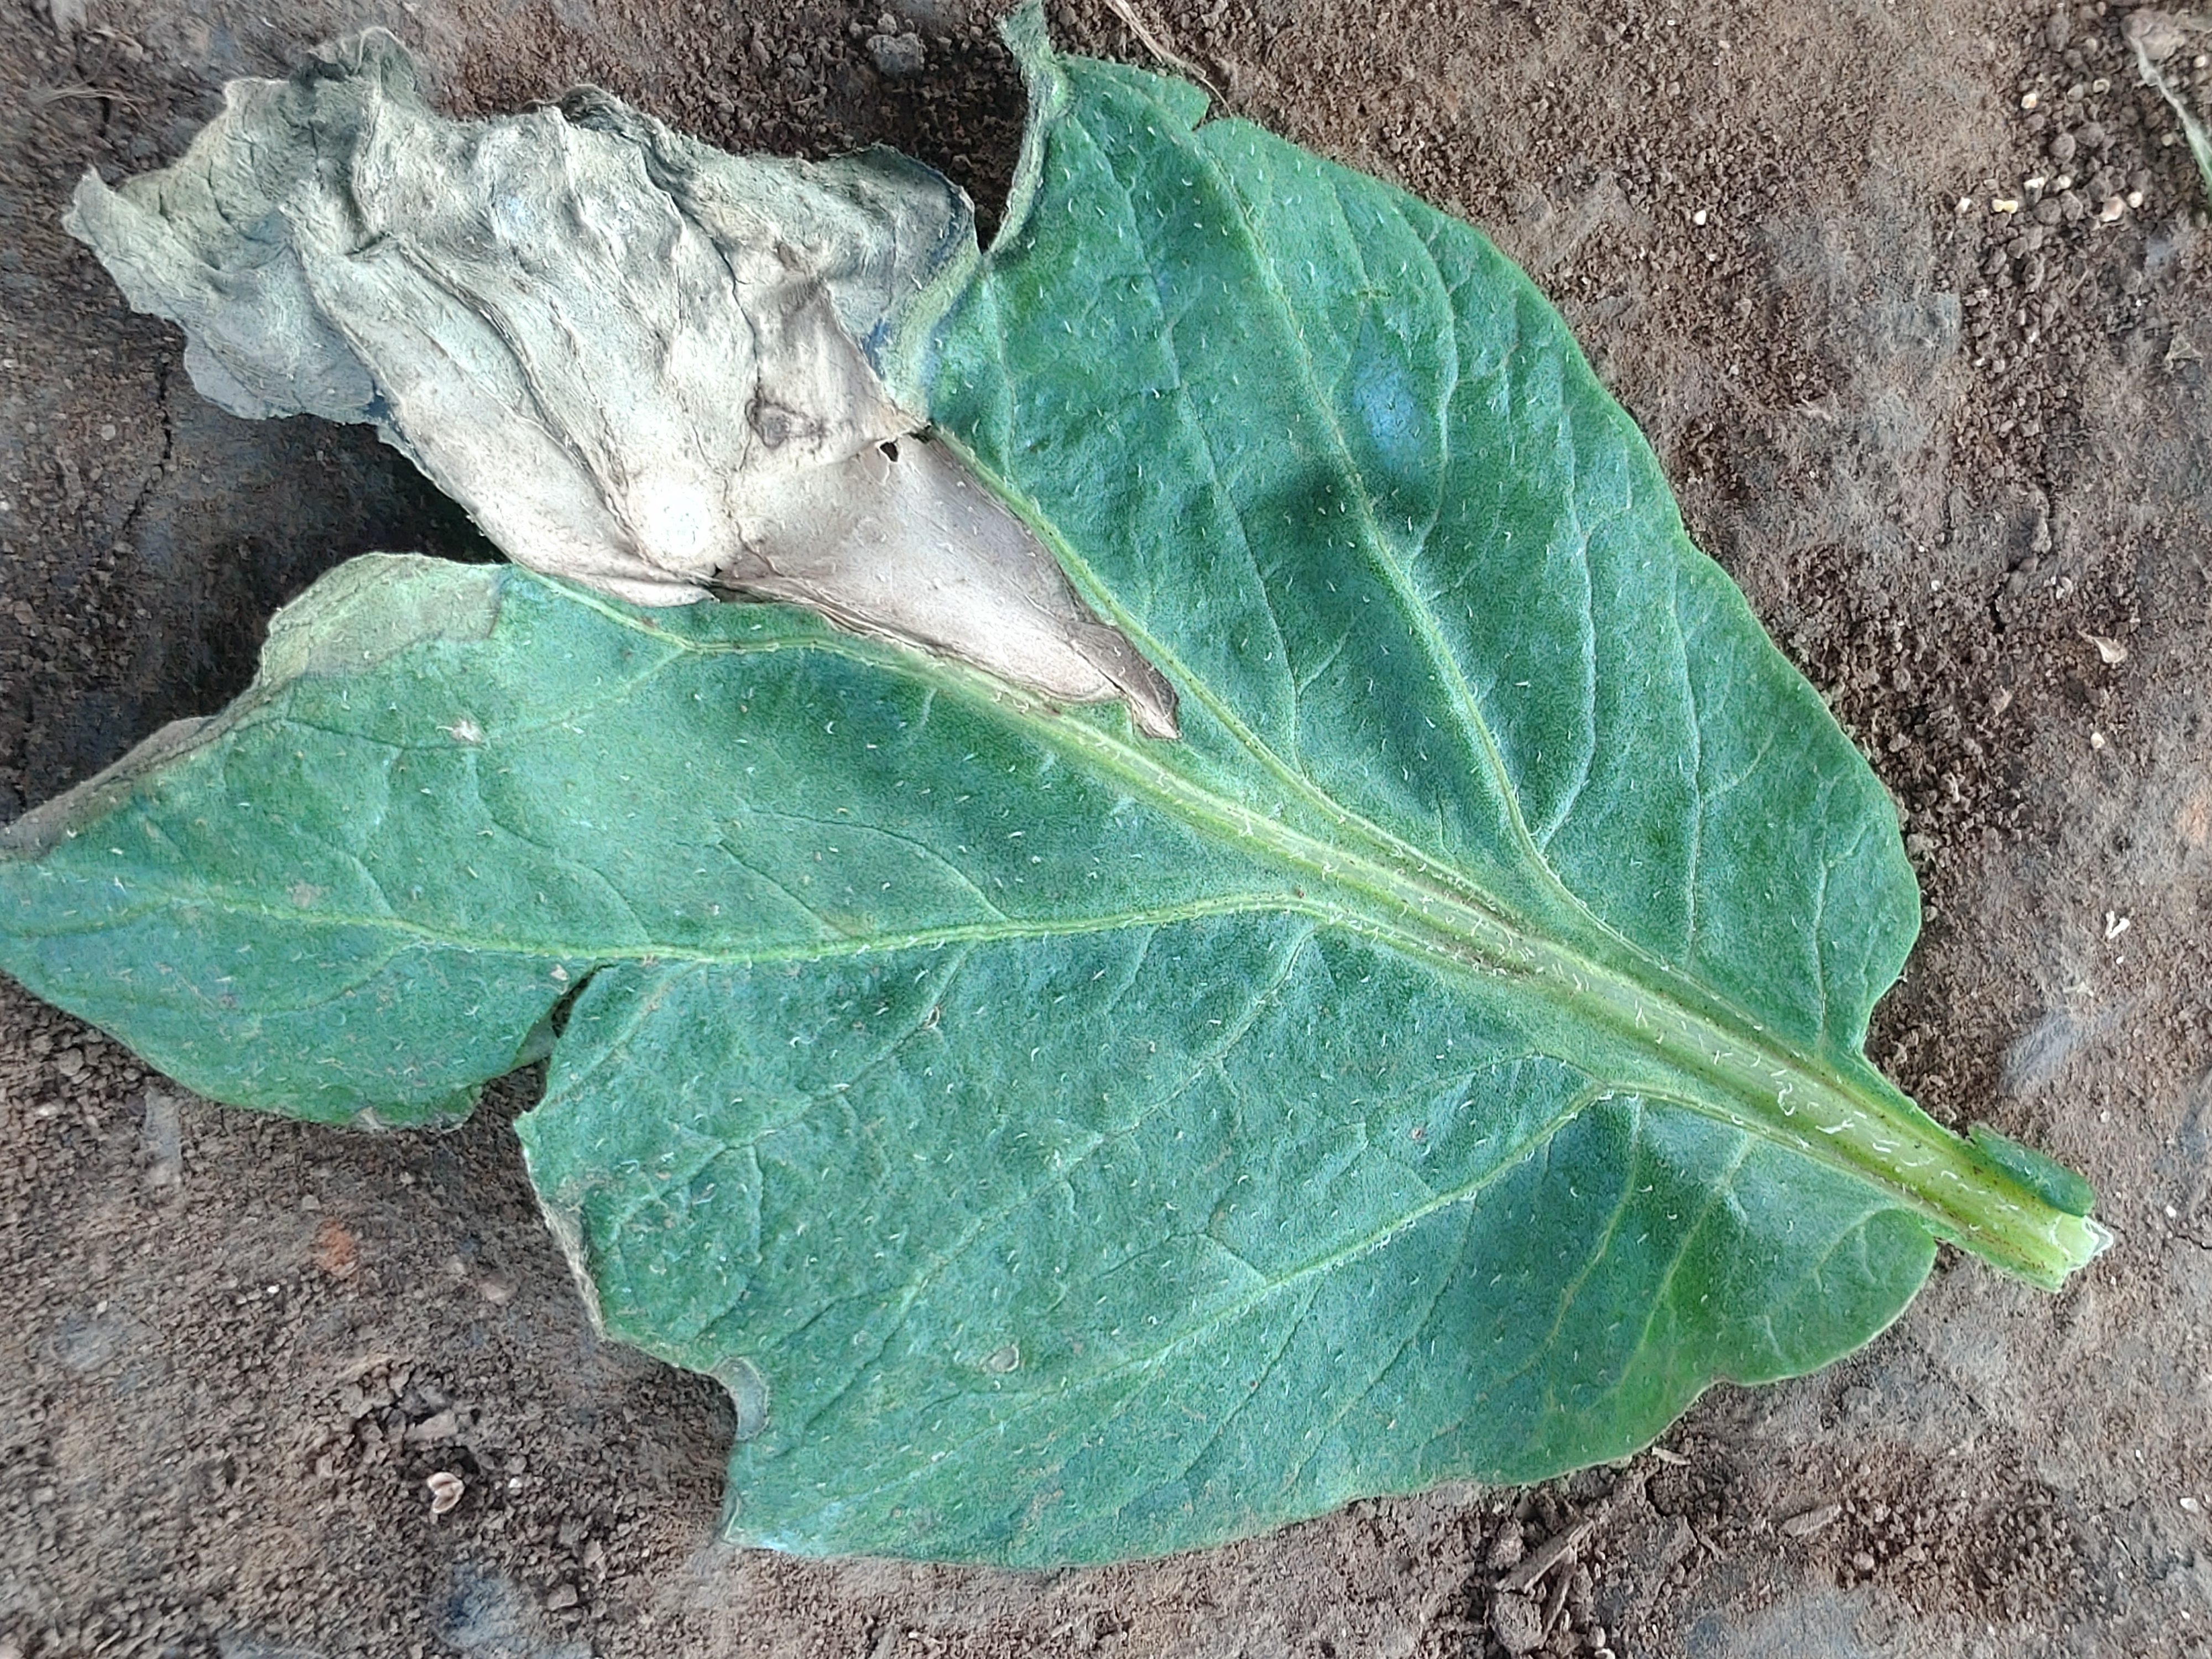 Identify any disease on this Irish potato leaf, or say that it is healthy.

early blight
